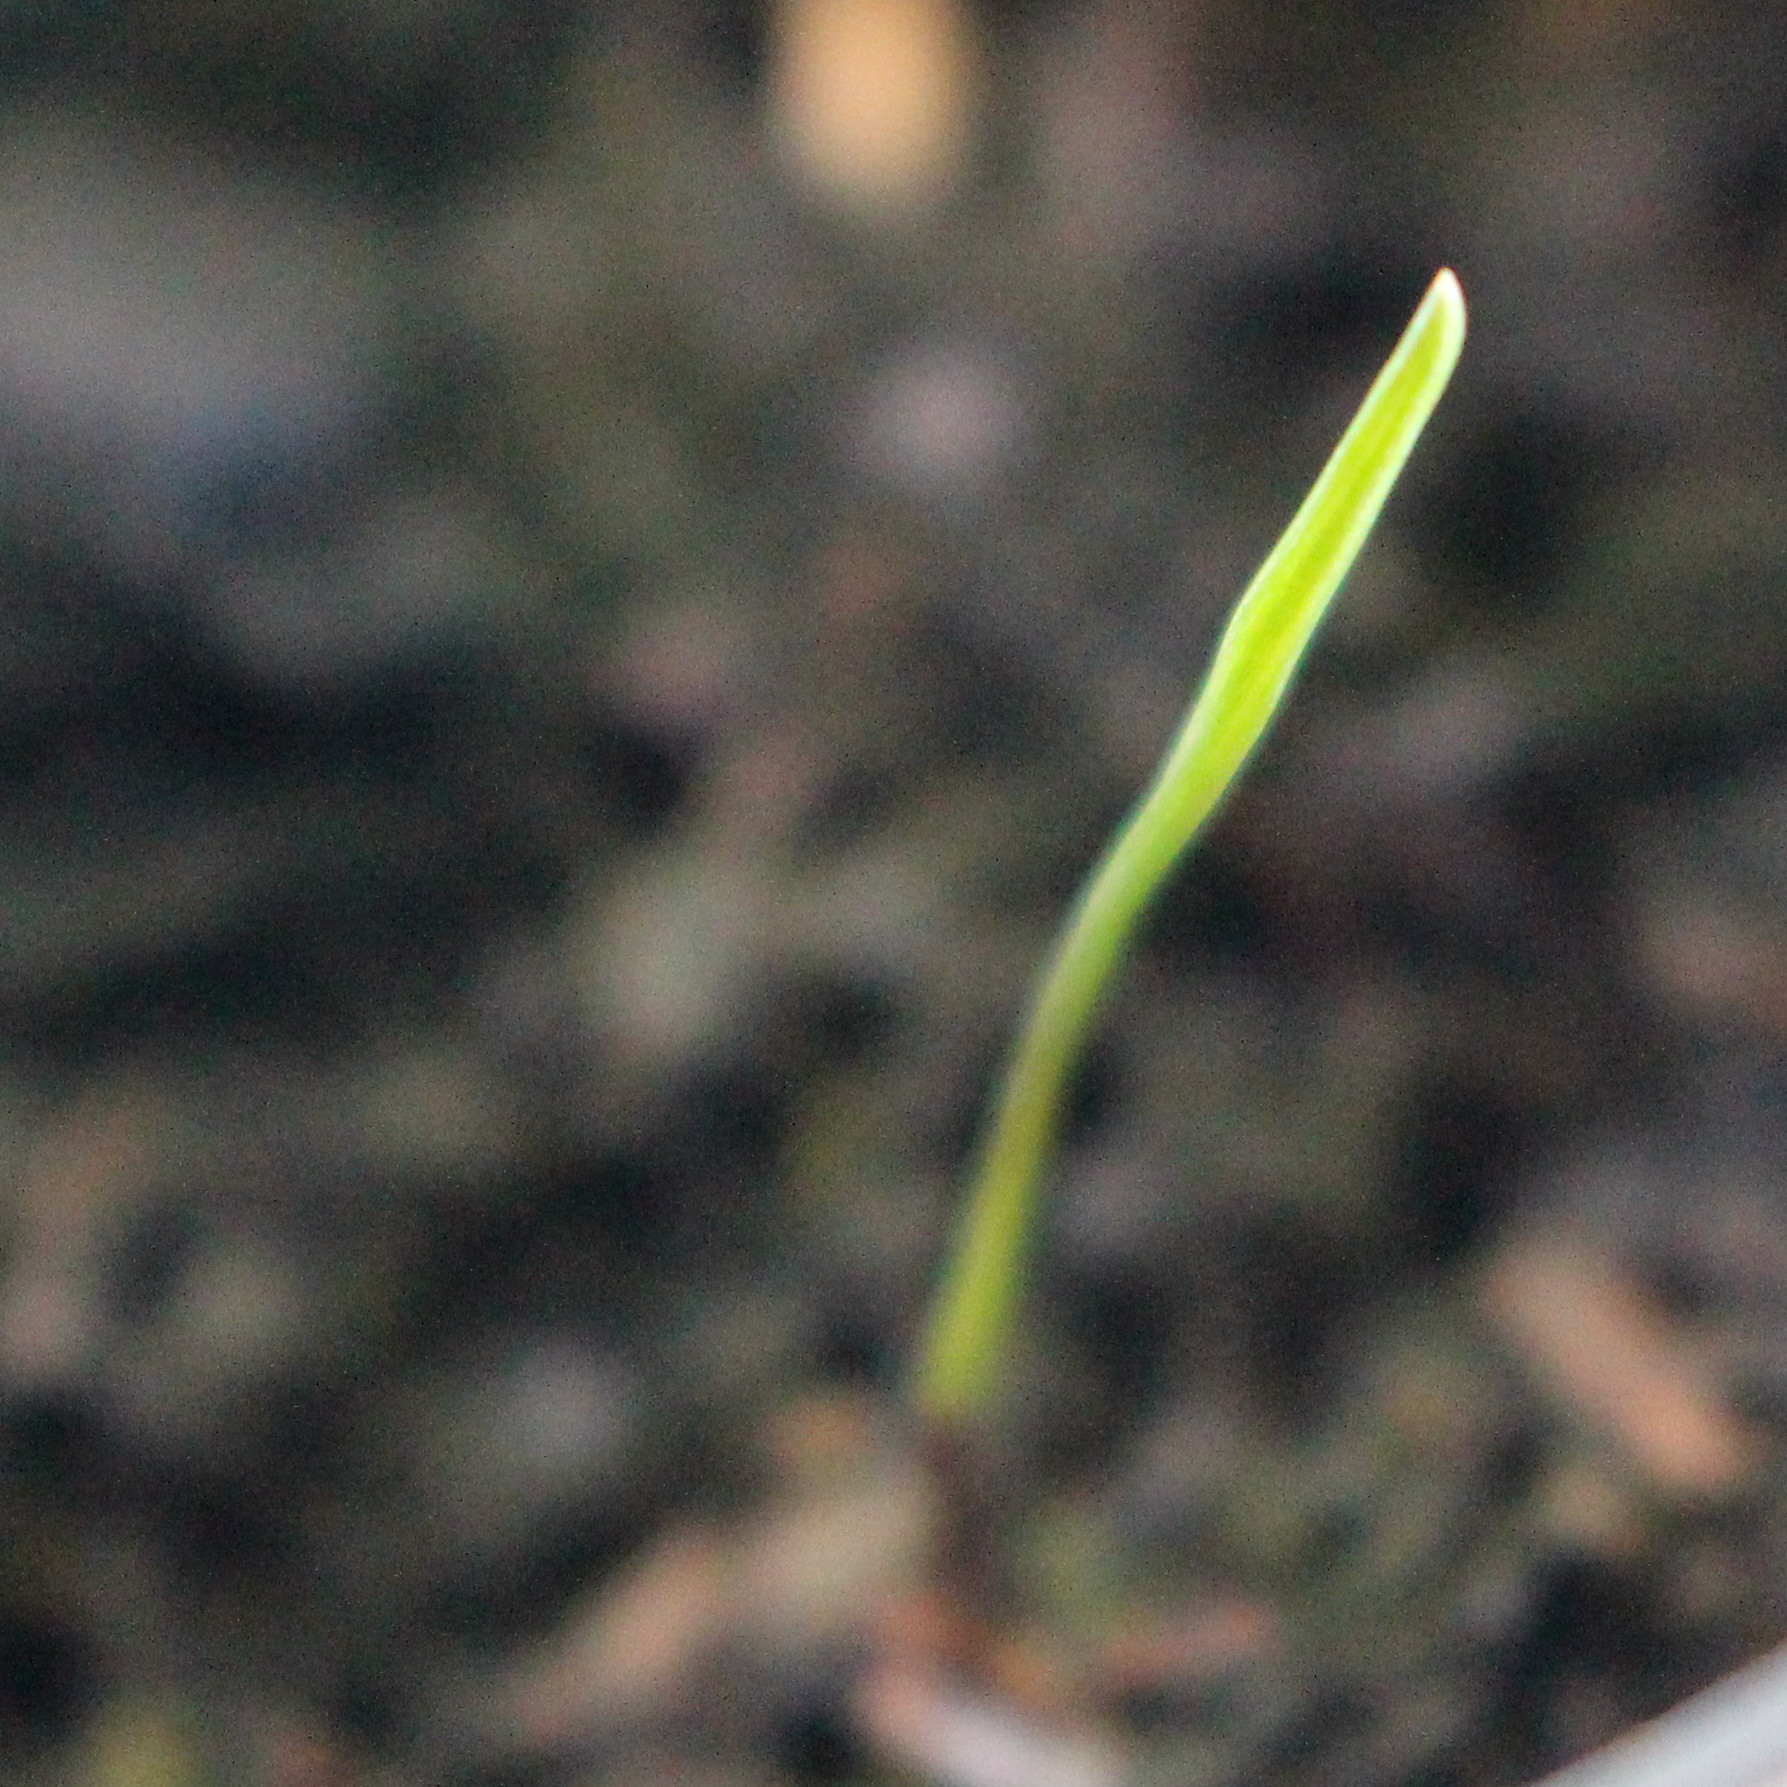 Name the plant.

Lolium multiflorum
